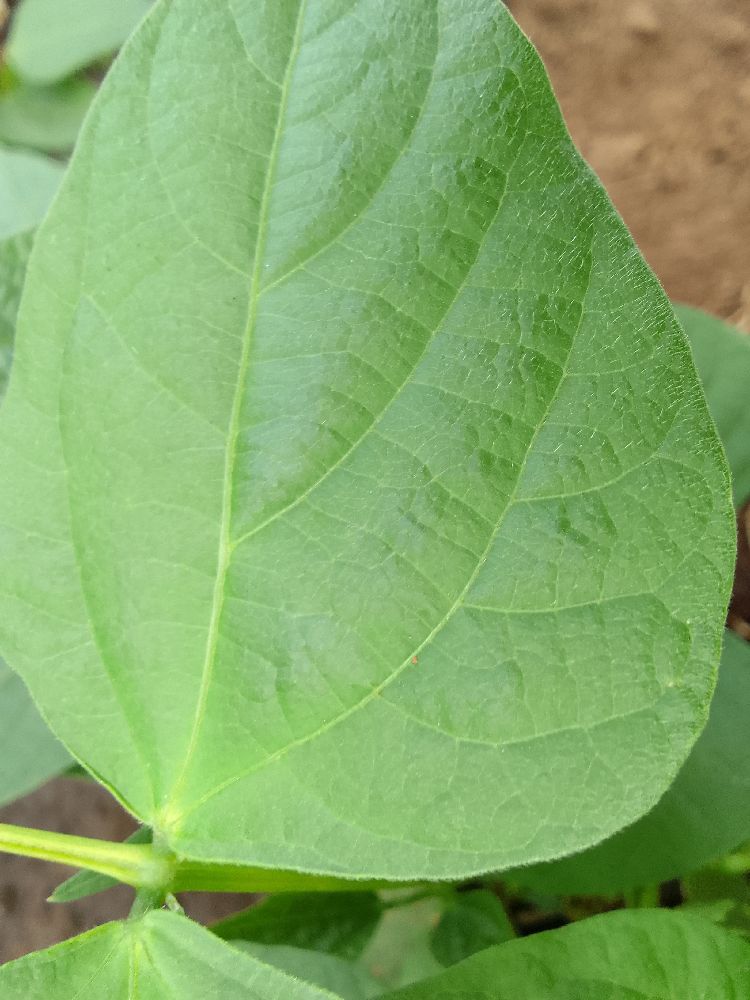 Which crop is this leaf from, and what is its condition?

common bean, healthy
